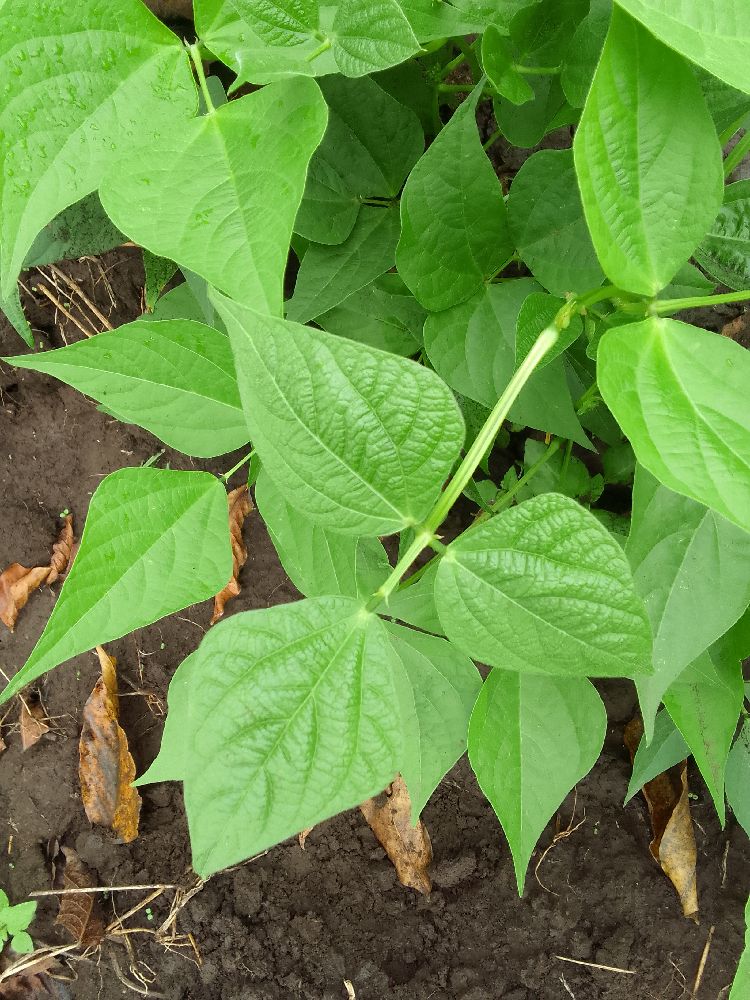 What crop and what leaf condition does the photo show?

common bean, healthy
